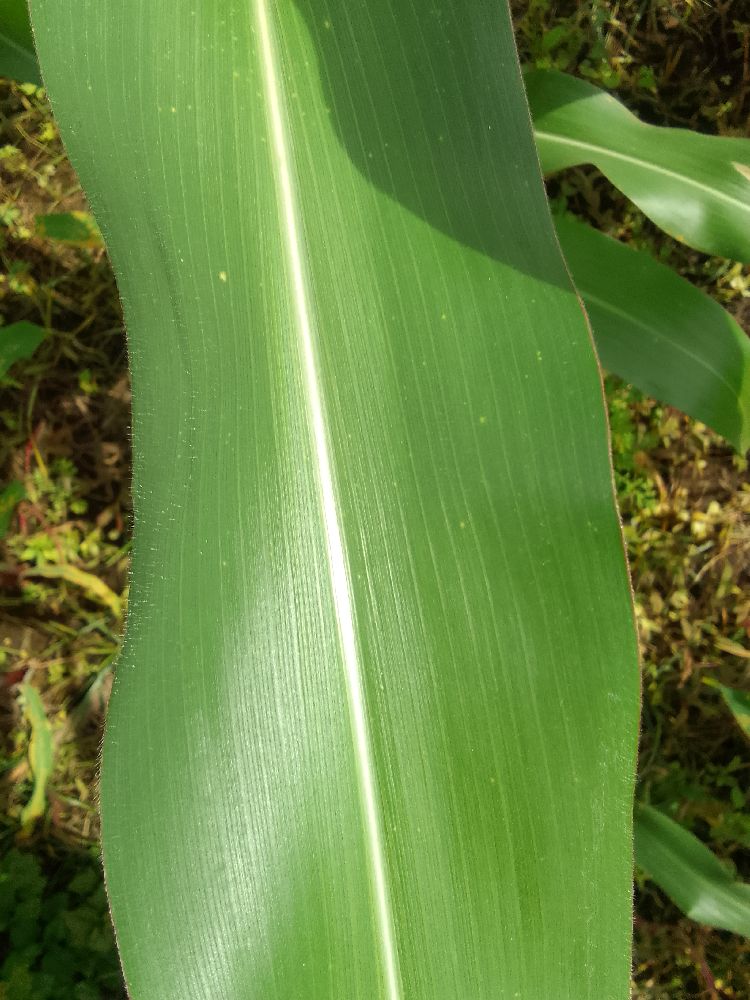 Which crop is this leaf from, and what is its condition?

maize, healthy
